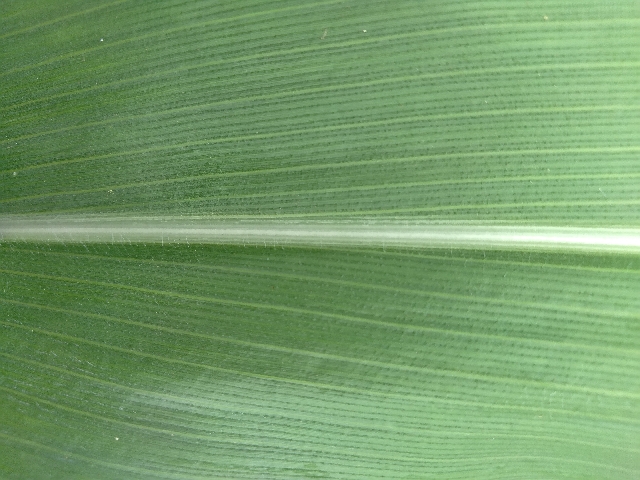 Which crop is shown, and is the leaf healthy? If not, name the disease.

maize, healthy
